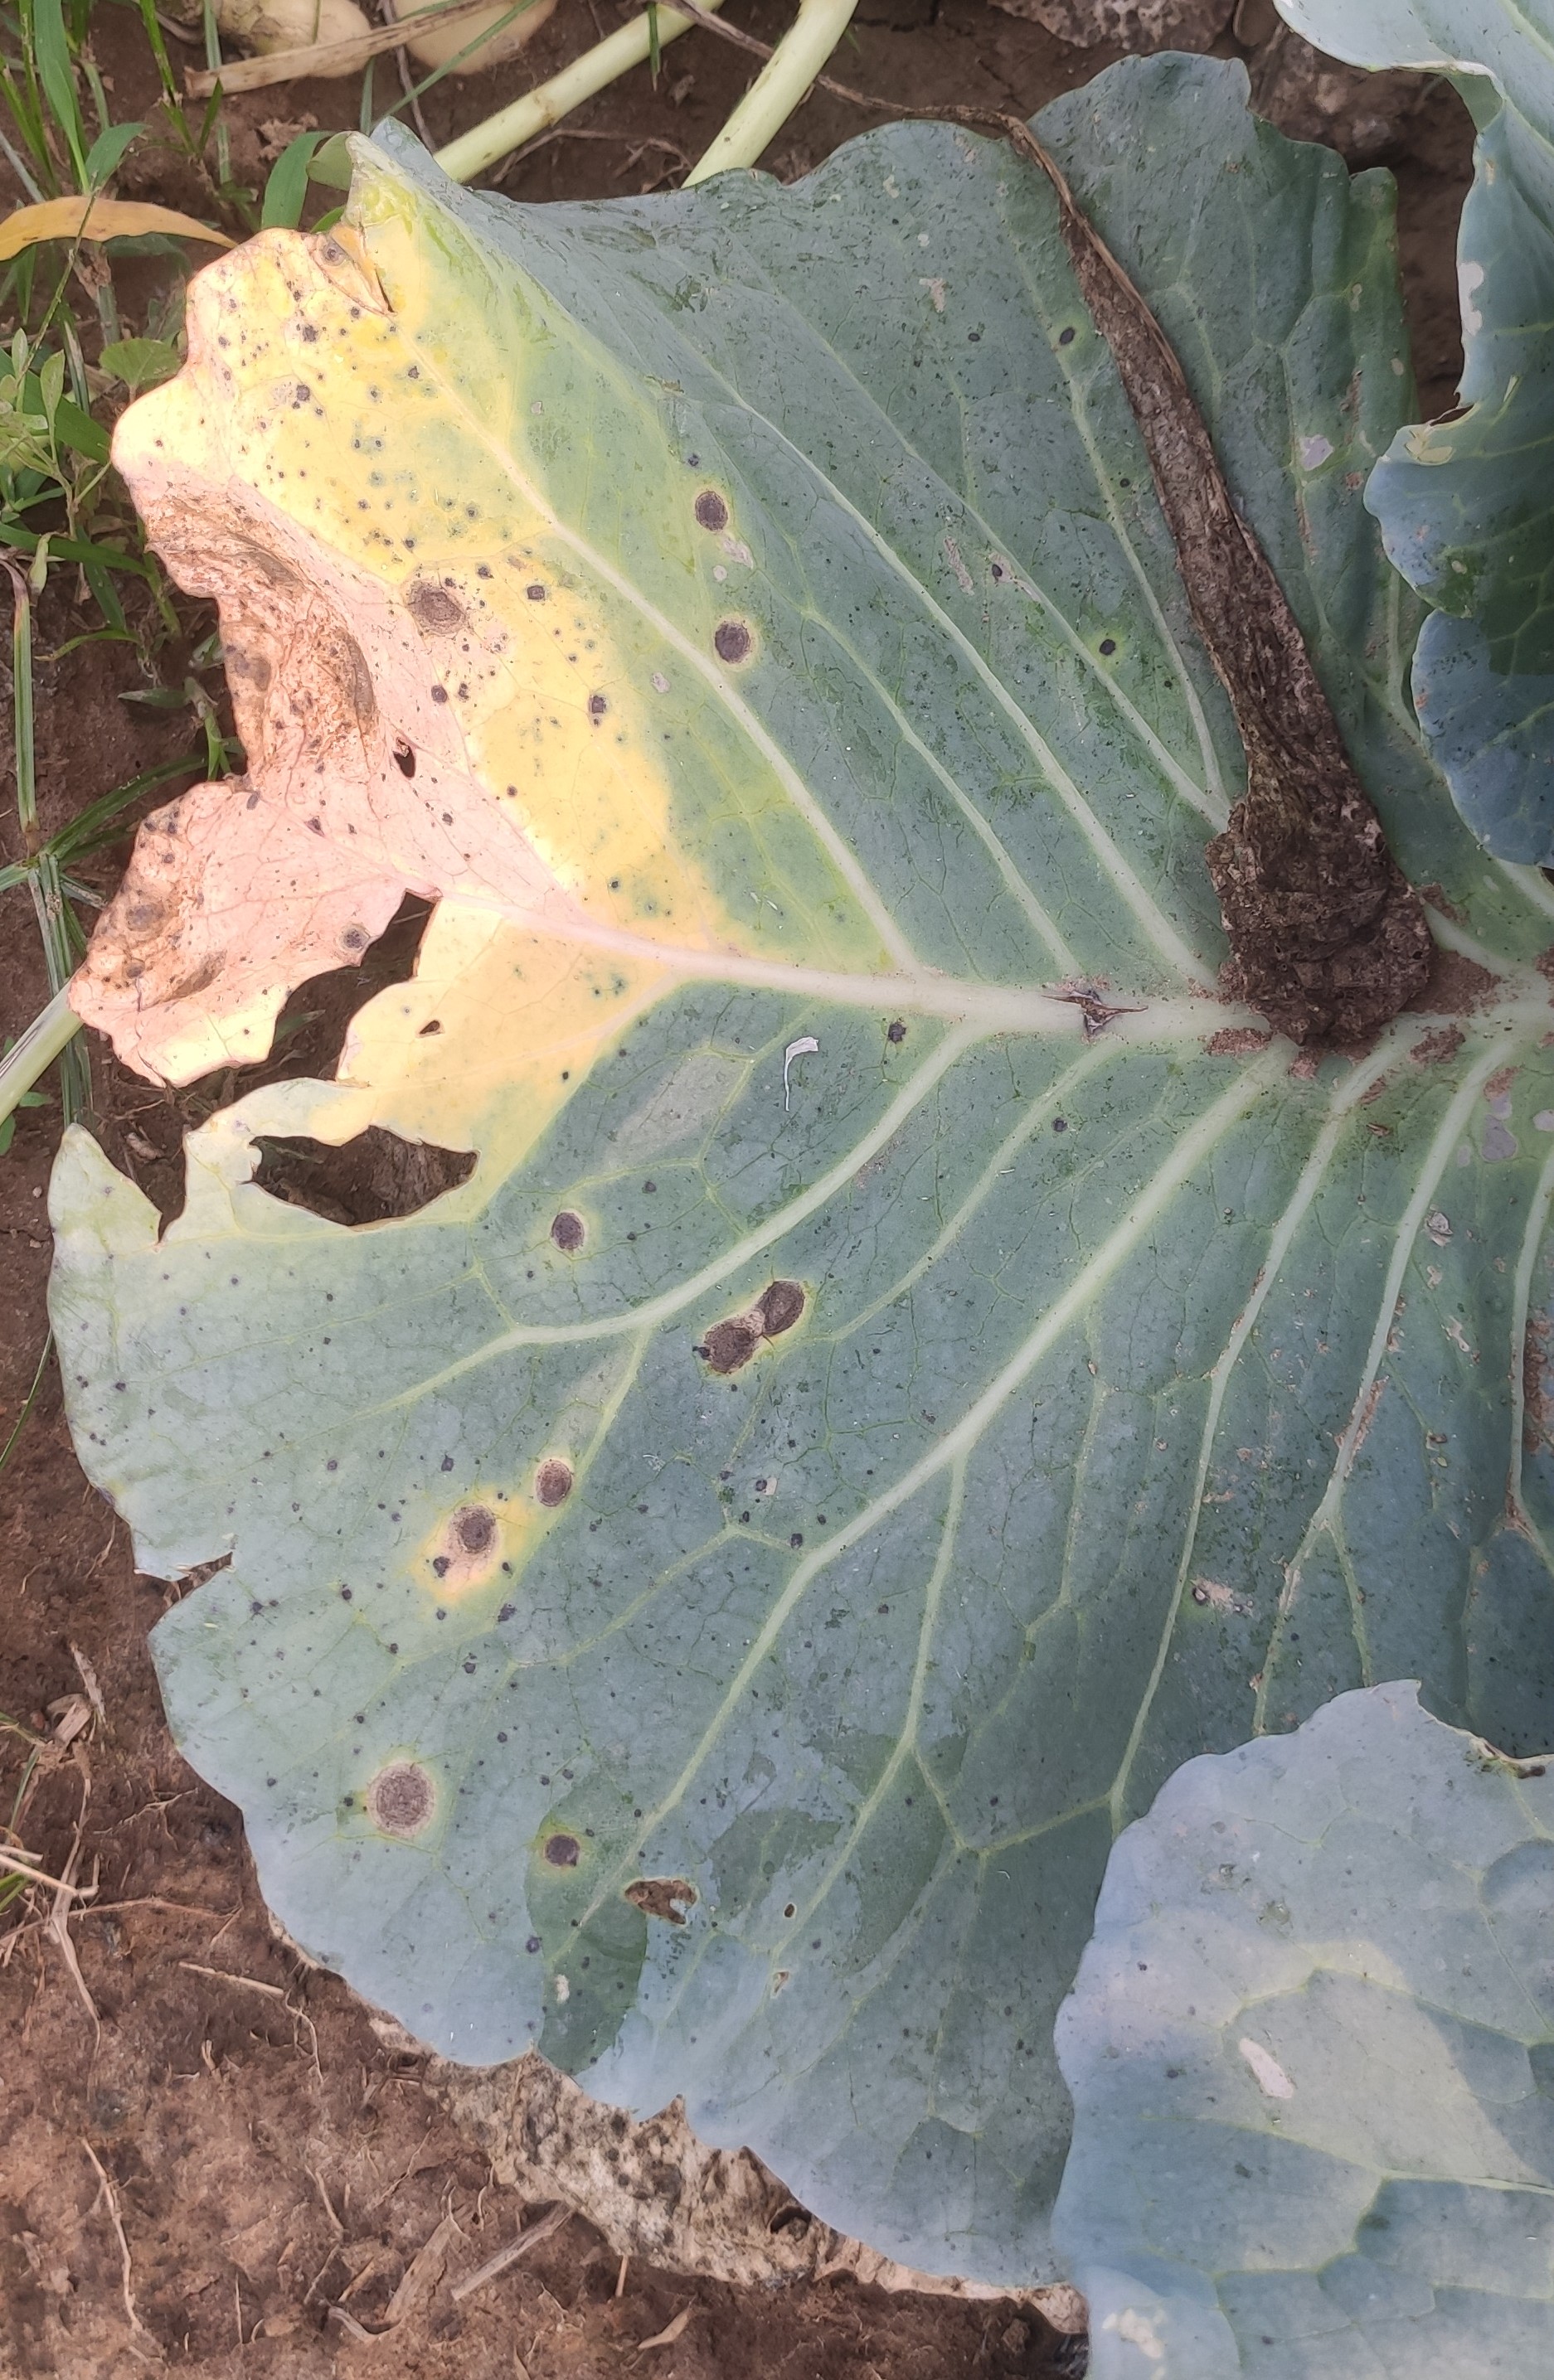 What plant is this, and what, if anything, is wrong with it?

cabbage, alternaria
